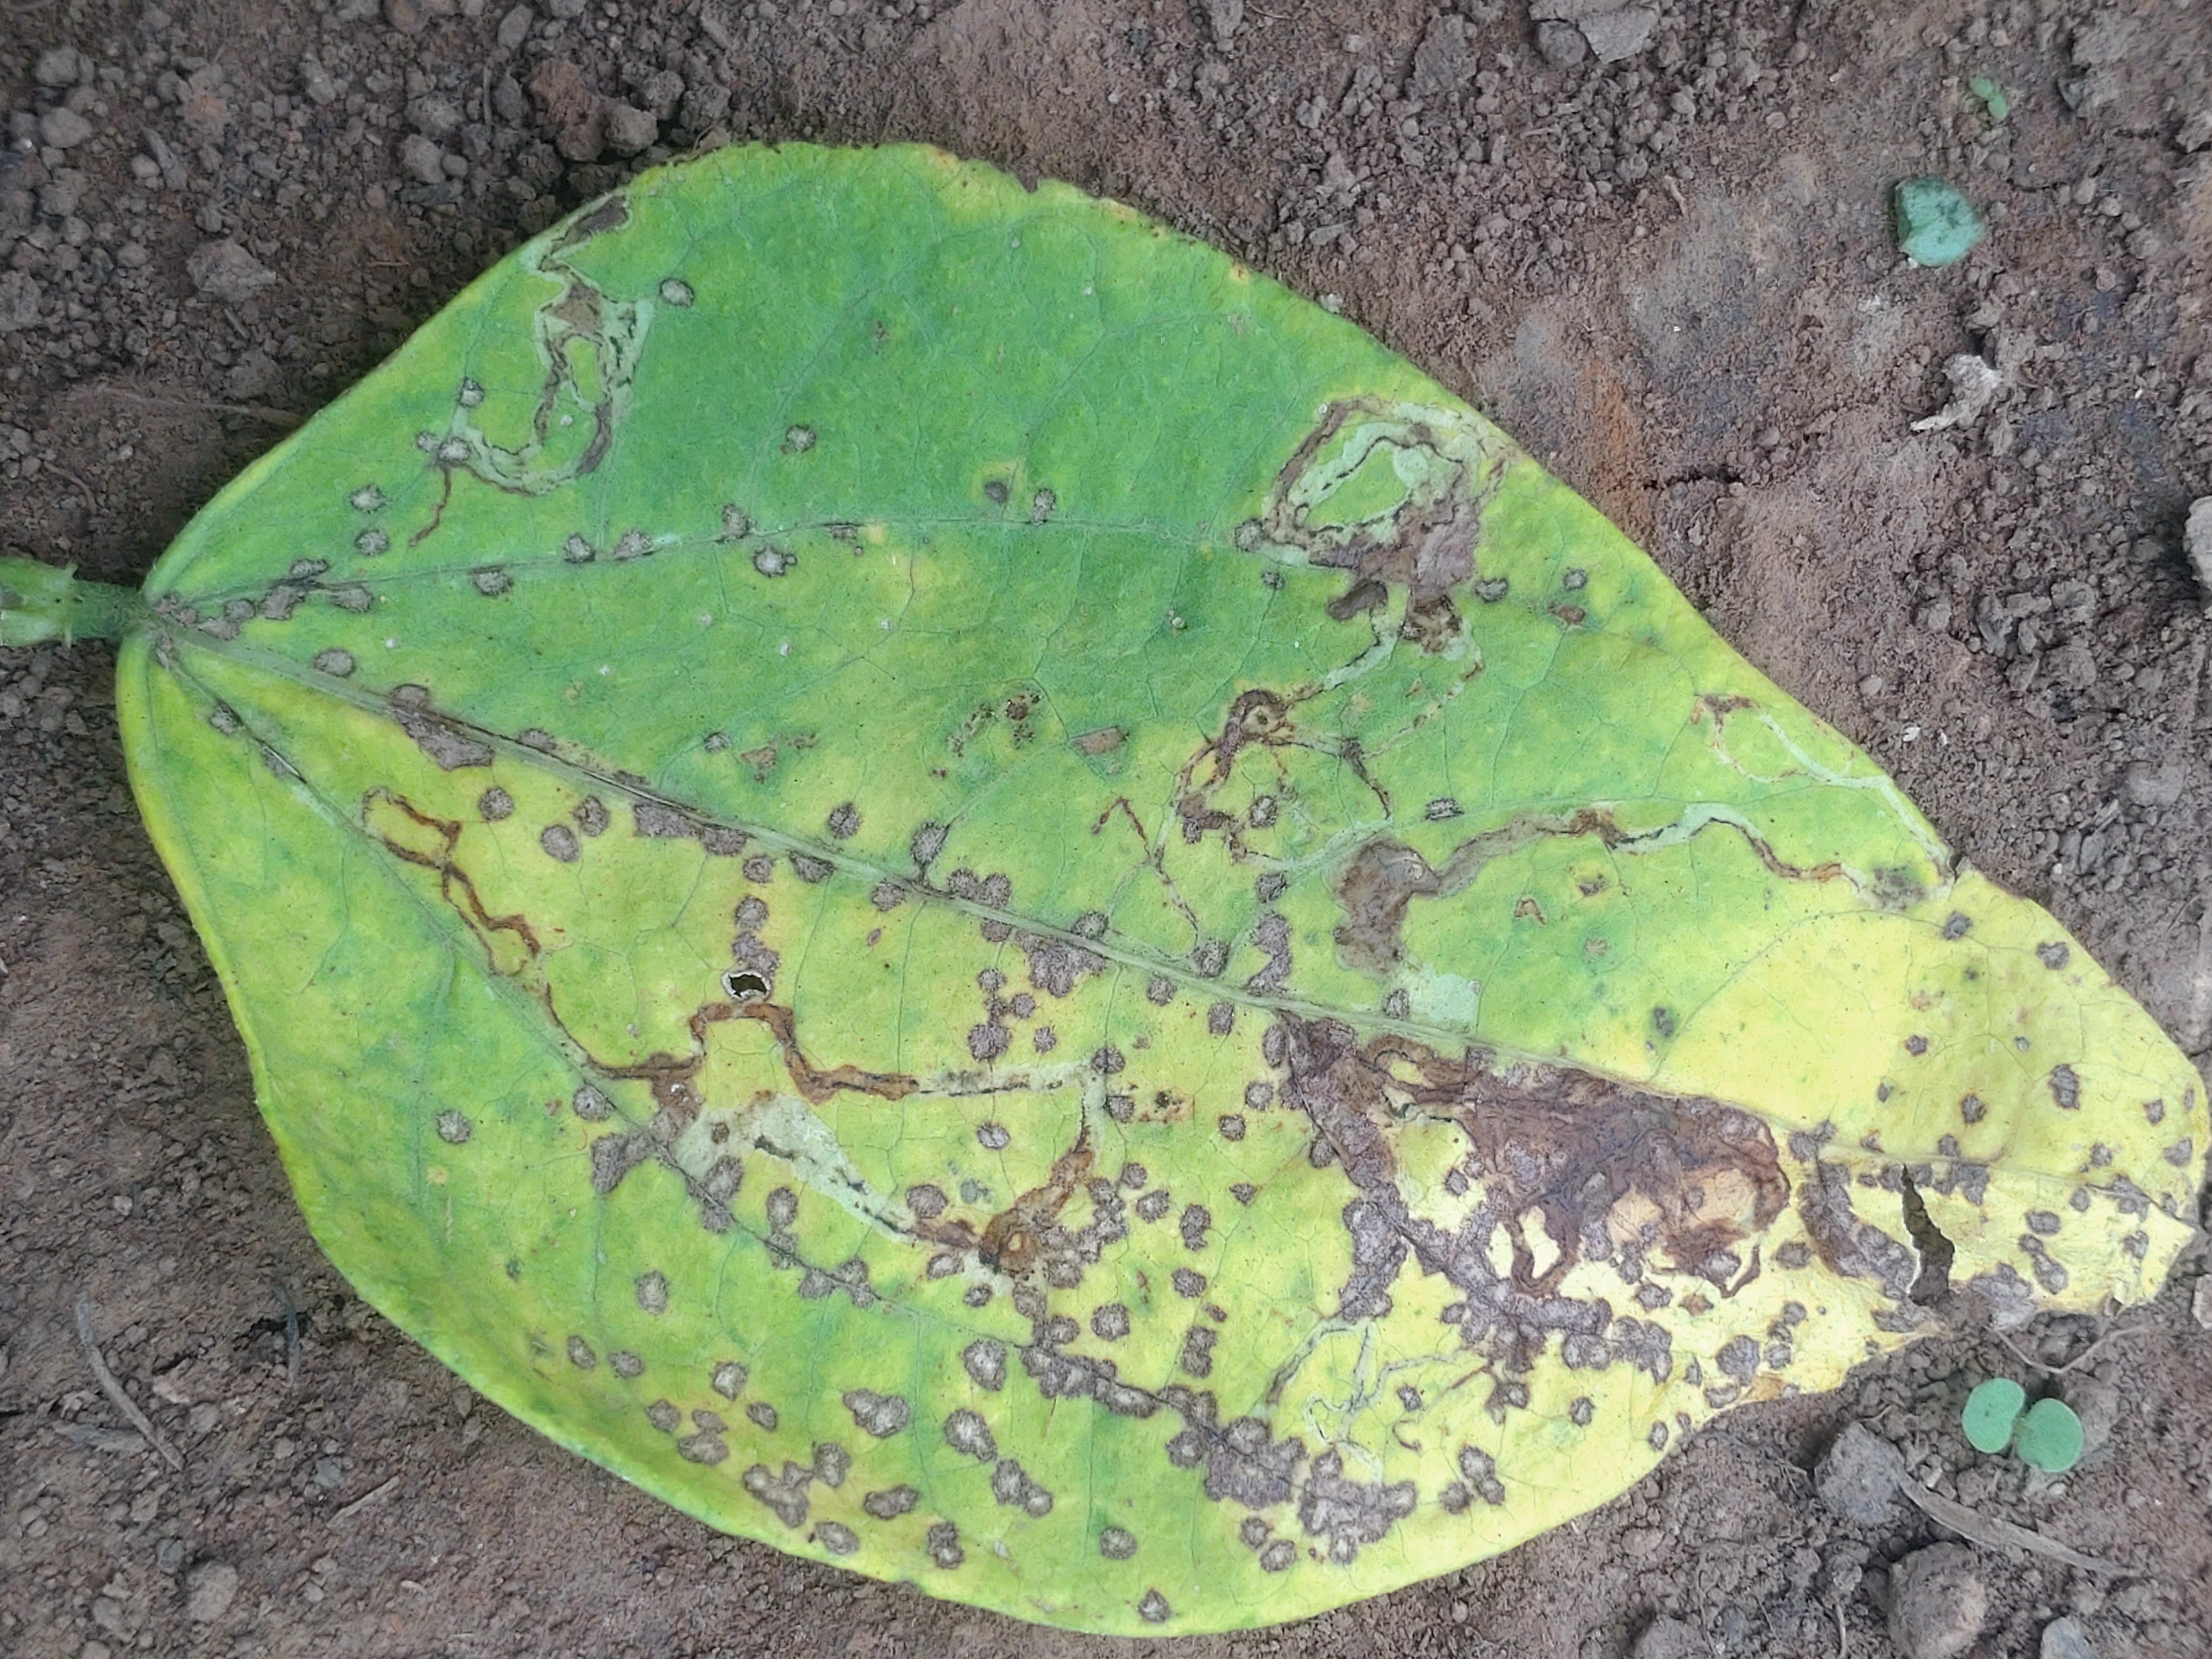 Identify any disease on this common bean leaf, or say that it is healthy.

anthracnose
